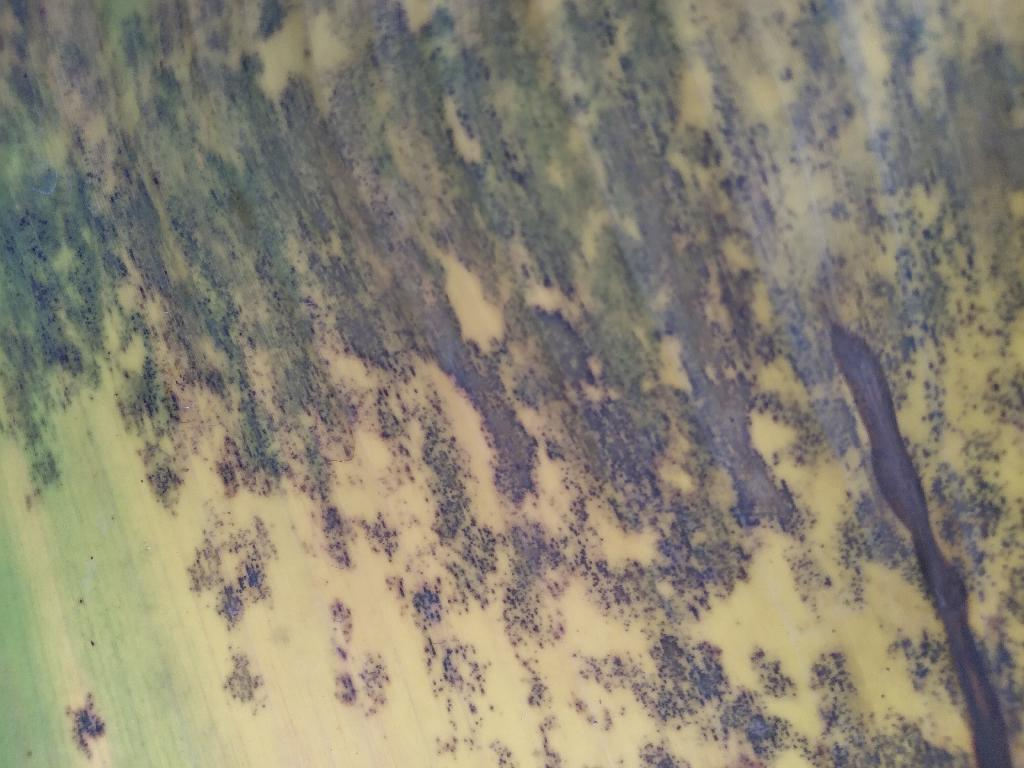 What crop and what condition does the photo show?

banana, black sigatoka
